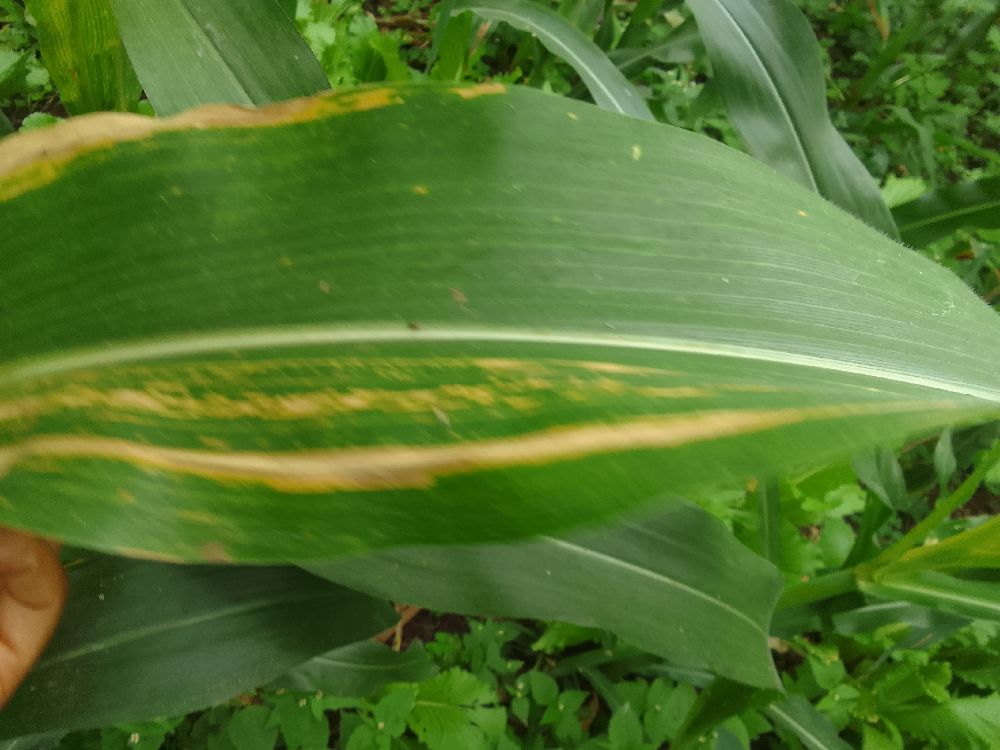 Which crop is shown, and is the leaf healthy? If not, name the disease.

maize, maize lethal necrosis
